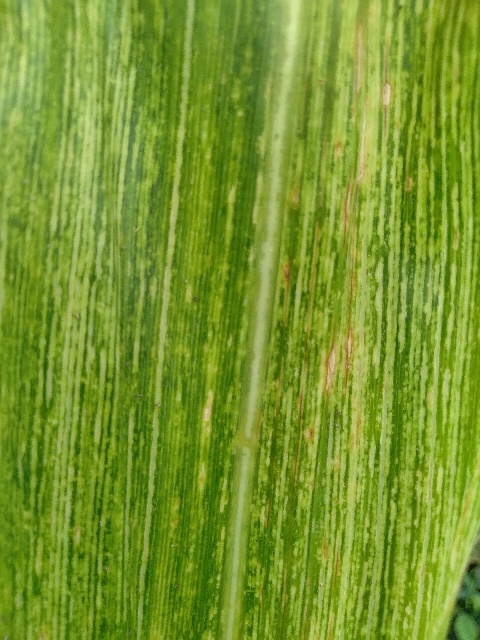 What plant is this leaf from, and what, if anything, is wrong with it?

maize, maize streak virus
